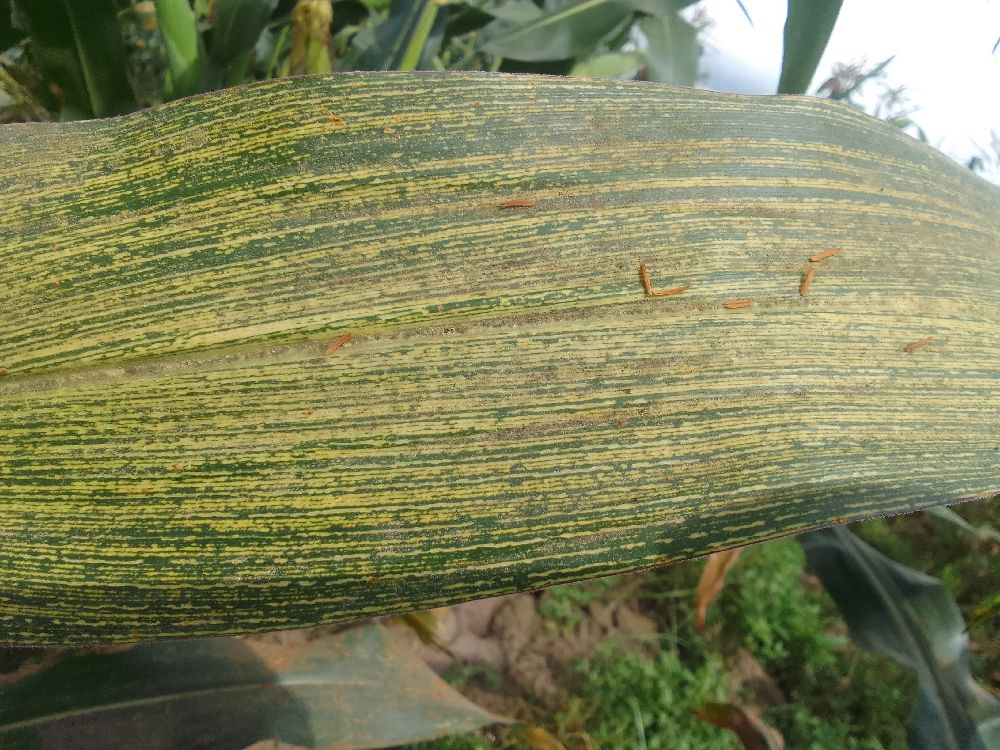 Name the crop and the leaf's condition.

maize, maize streak virus
